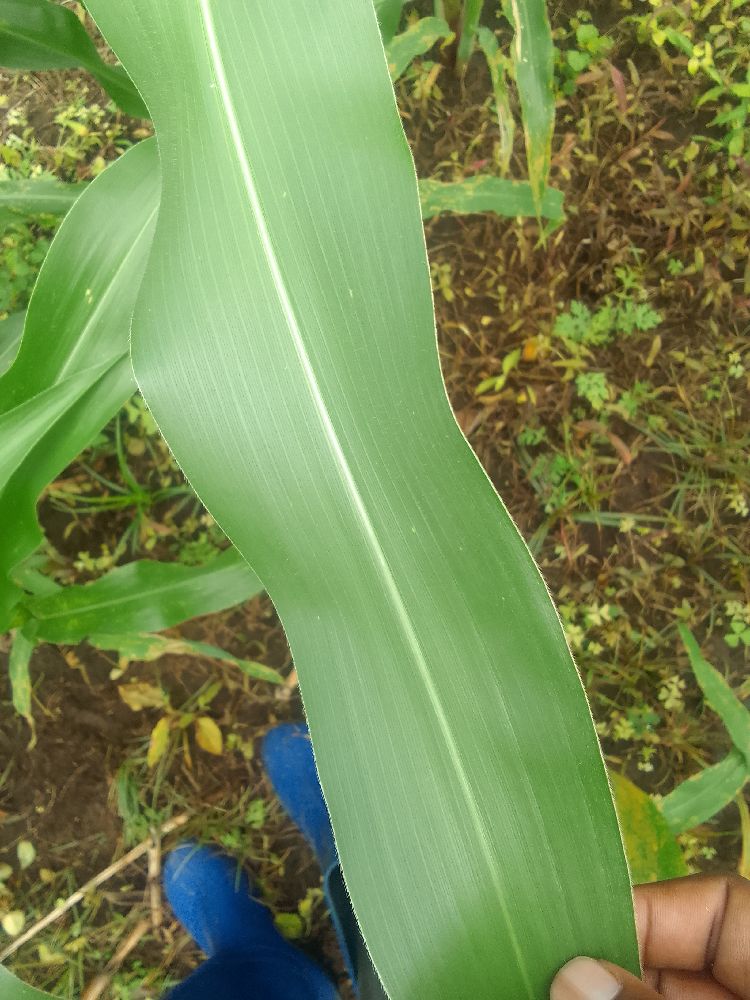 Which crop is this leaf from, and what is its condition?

maize, healthy
